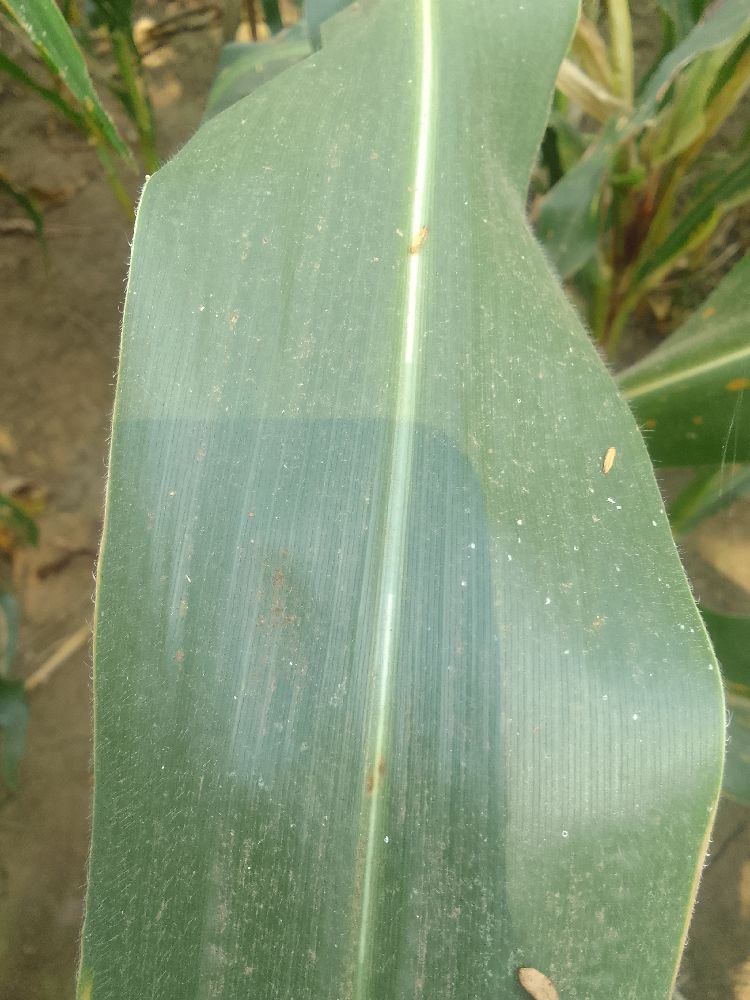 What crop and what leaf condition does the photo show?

maize, healthy
